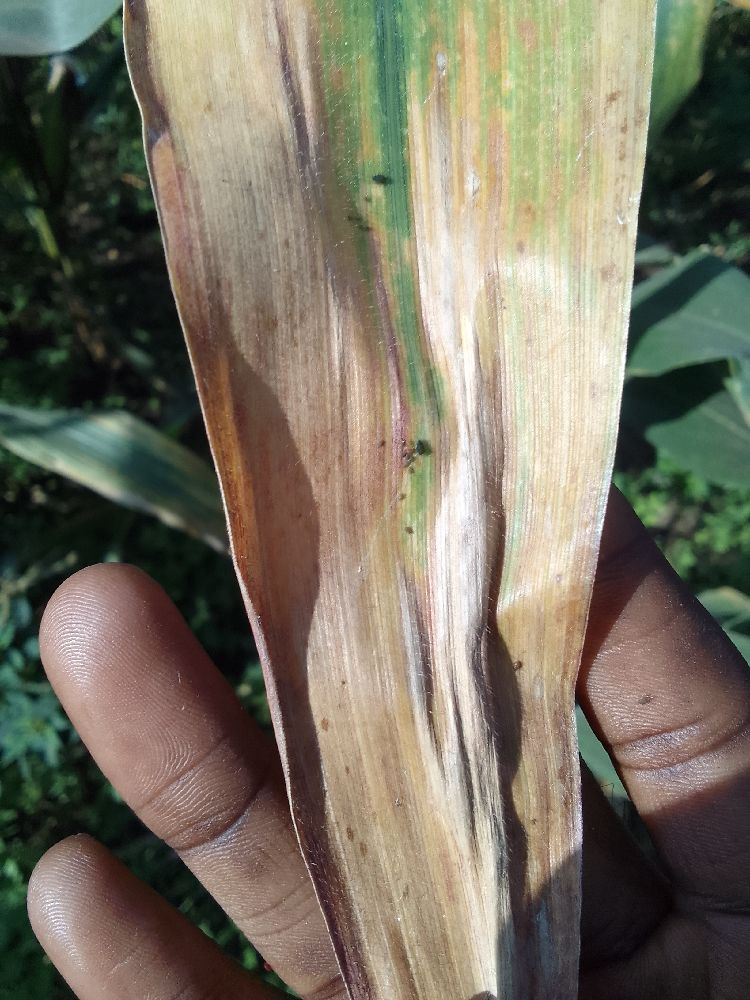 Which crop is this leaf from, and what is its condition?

maize, maize lethal necrosis
